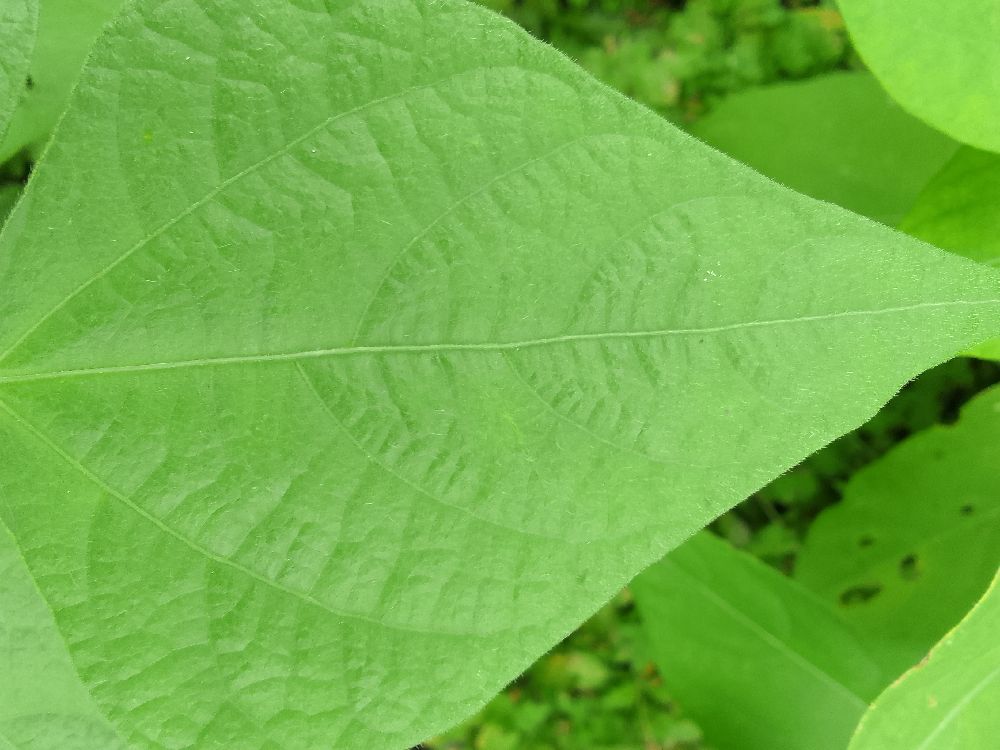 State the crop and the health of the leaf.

common bean, healthy
